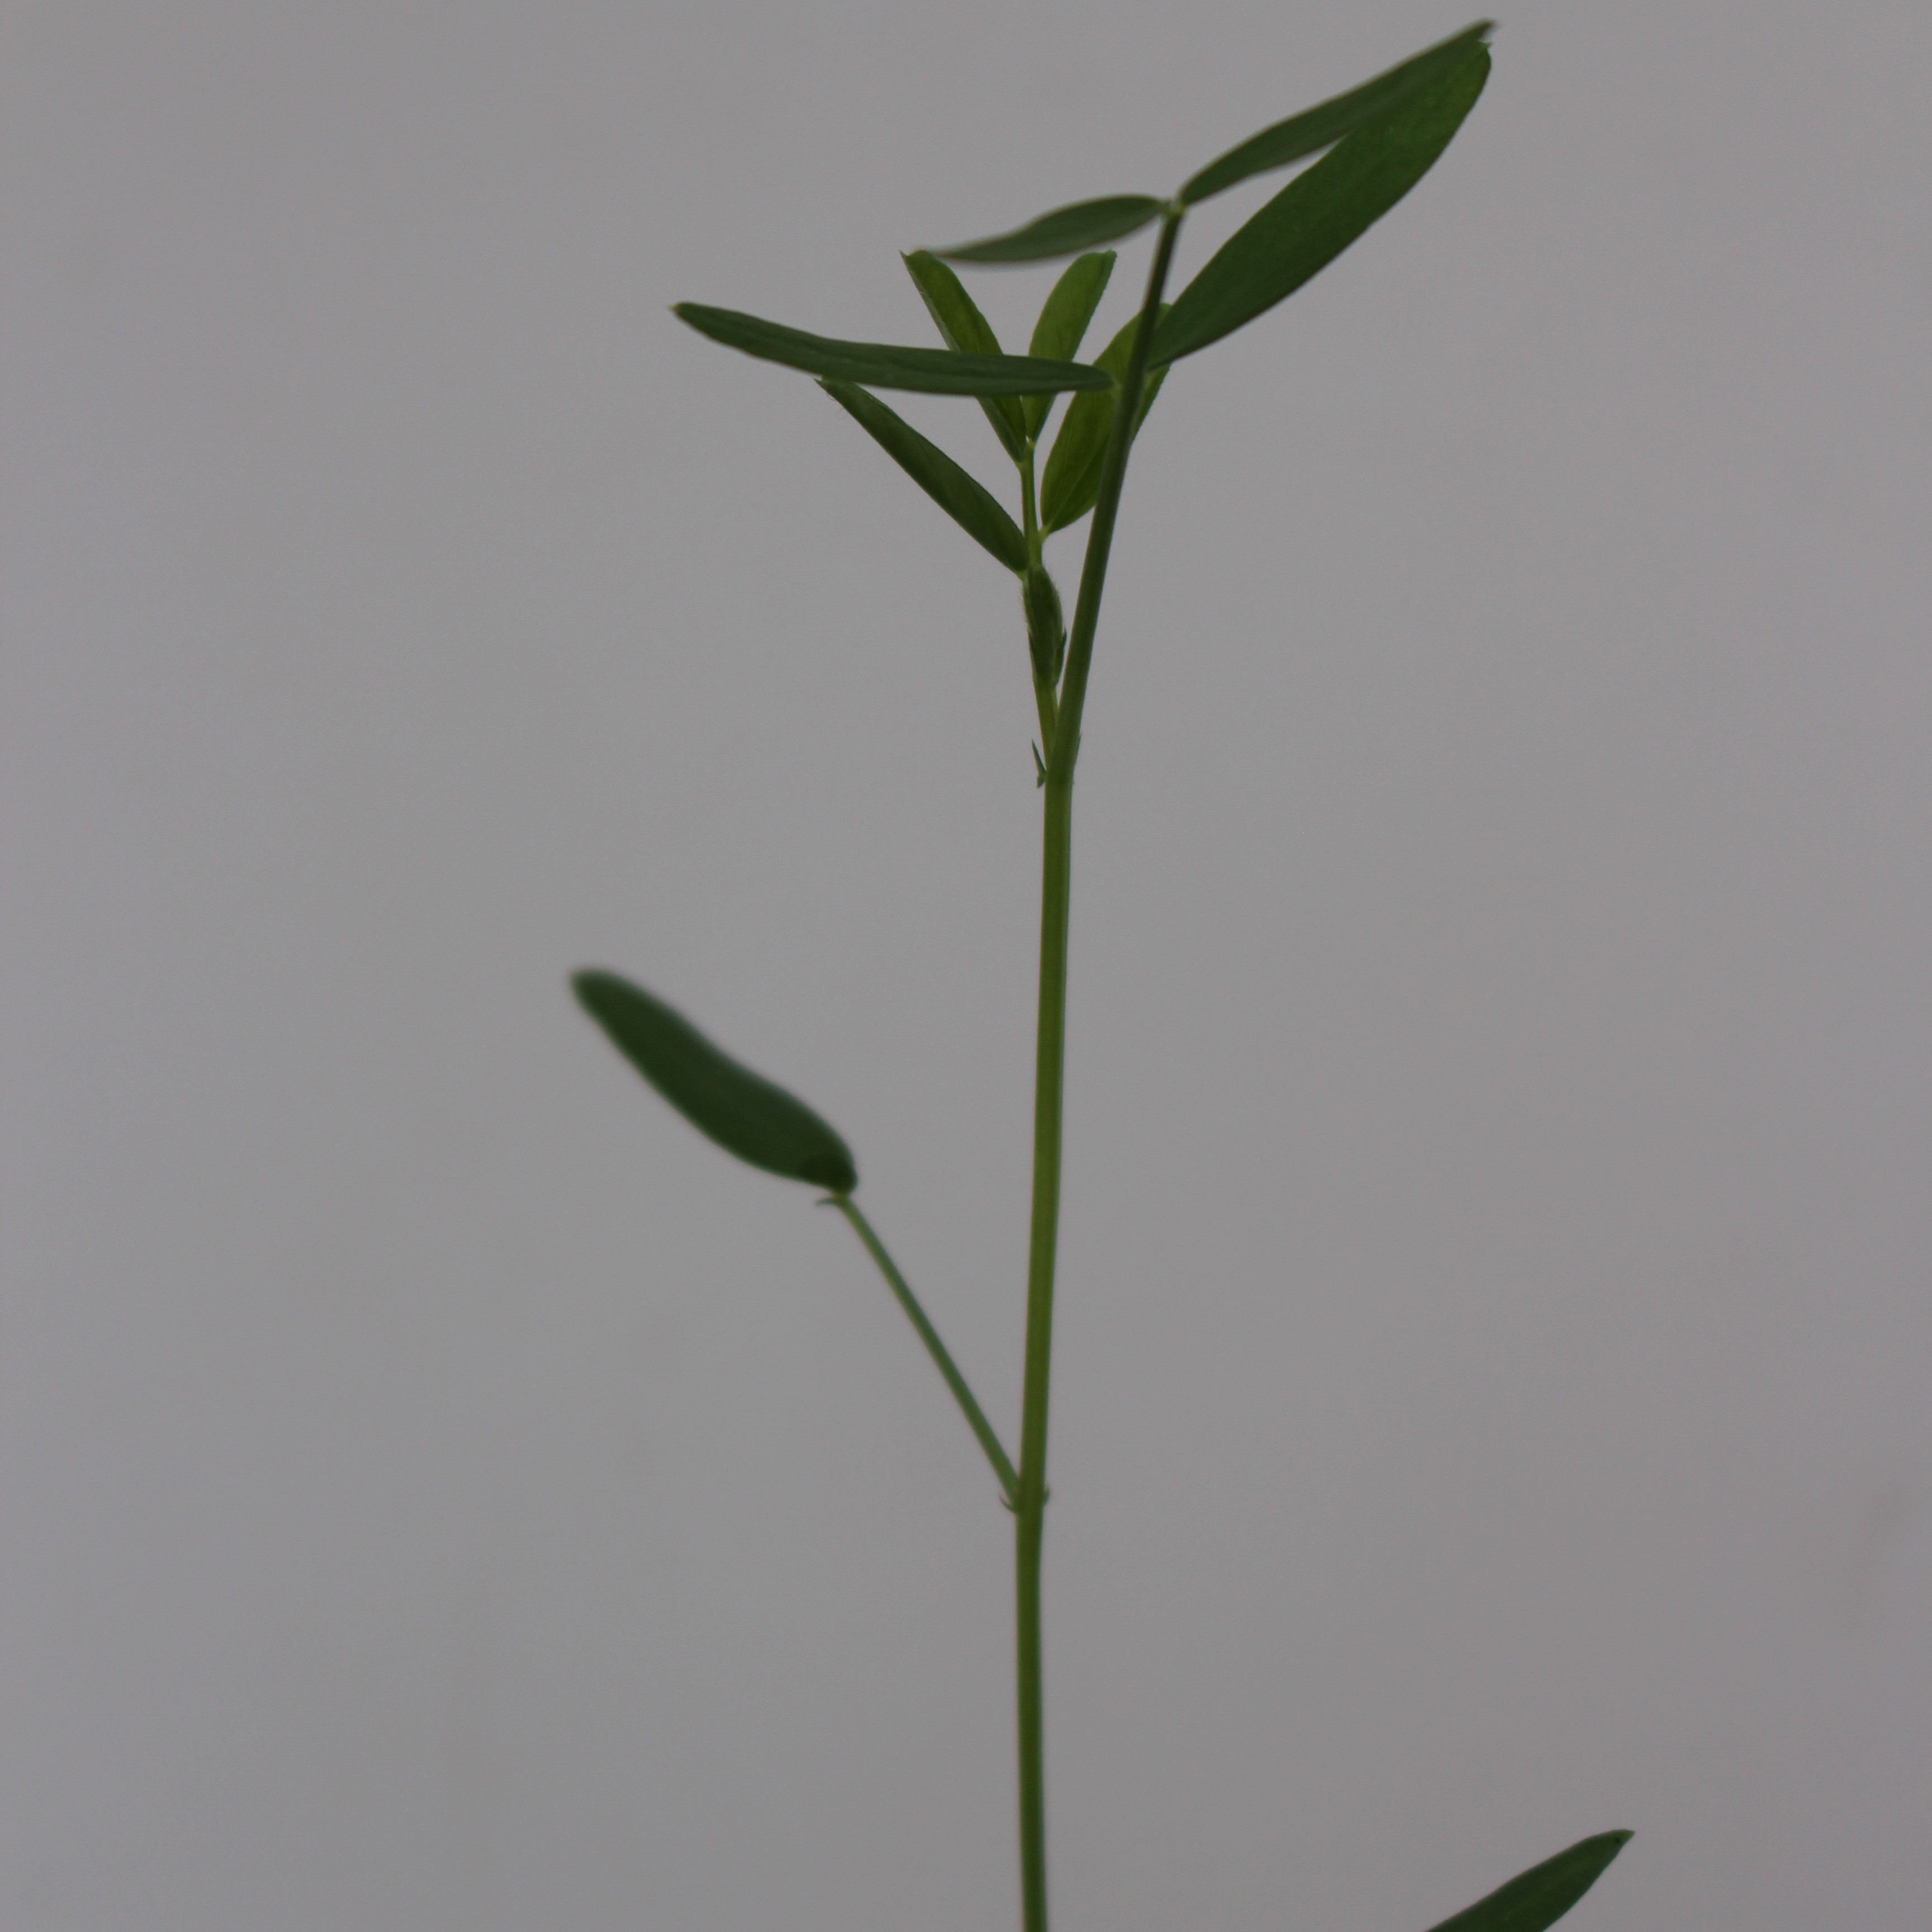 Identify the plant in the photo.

Vicia sativa
